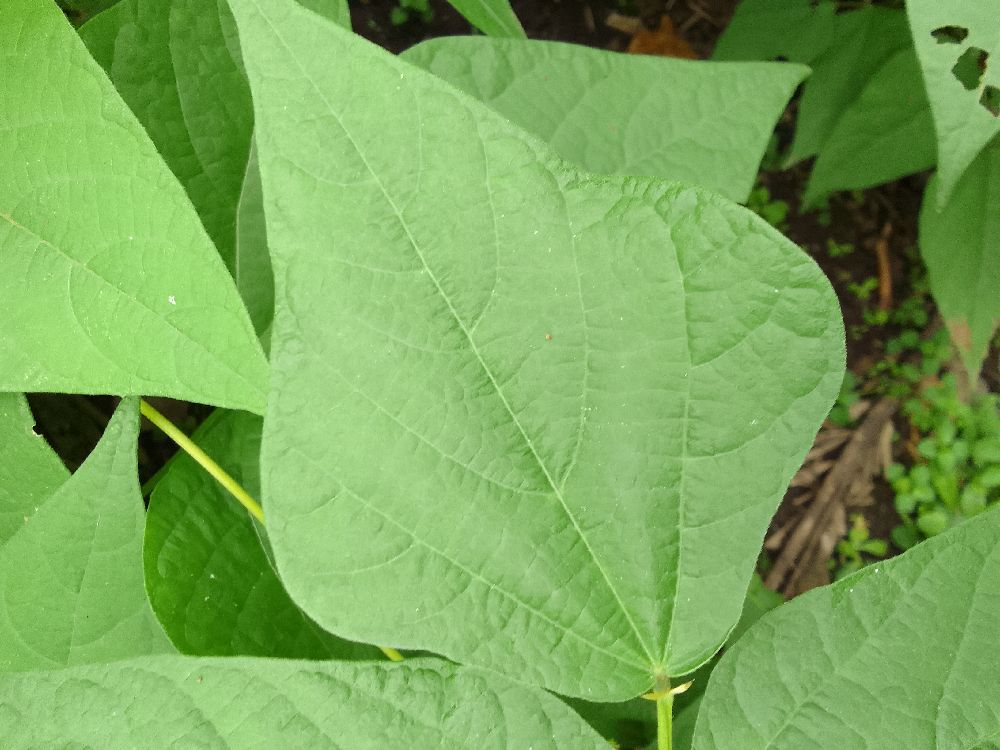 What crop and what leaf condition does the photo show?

common bean, healthy
